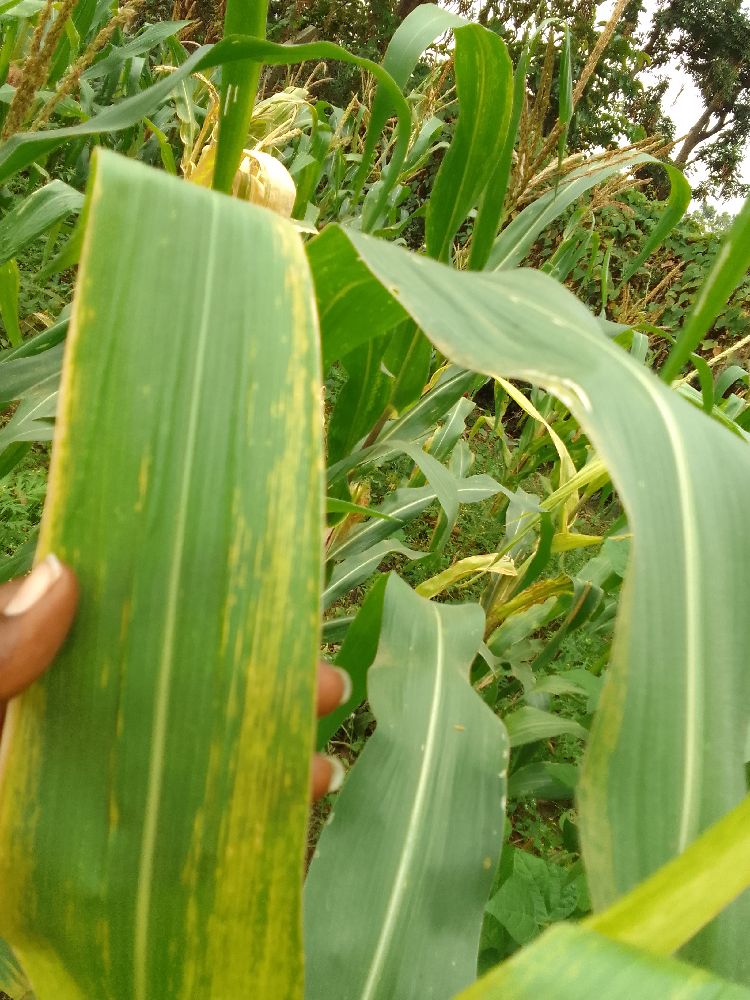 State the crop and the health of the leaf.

maize, maize lethal necrosis
